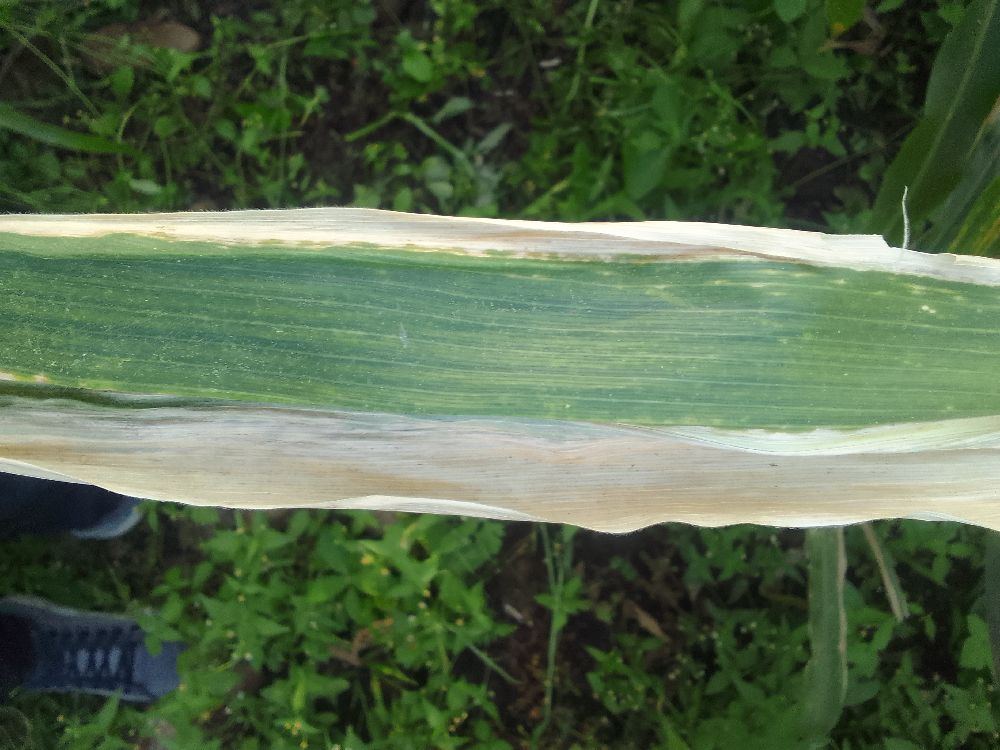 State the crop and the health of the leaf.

maize, maize lethal necrosis
